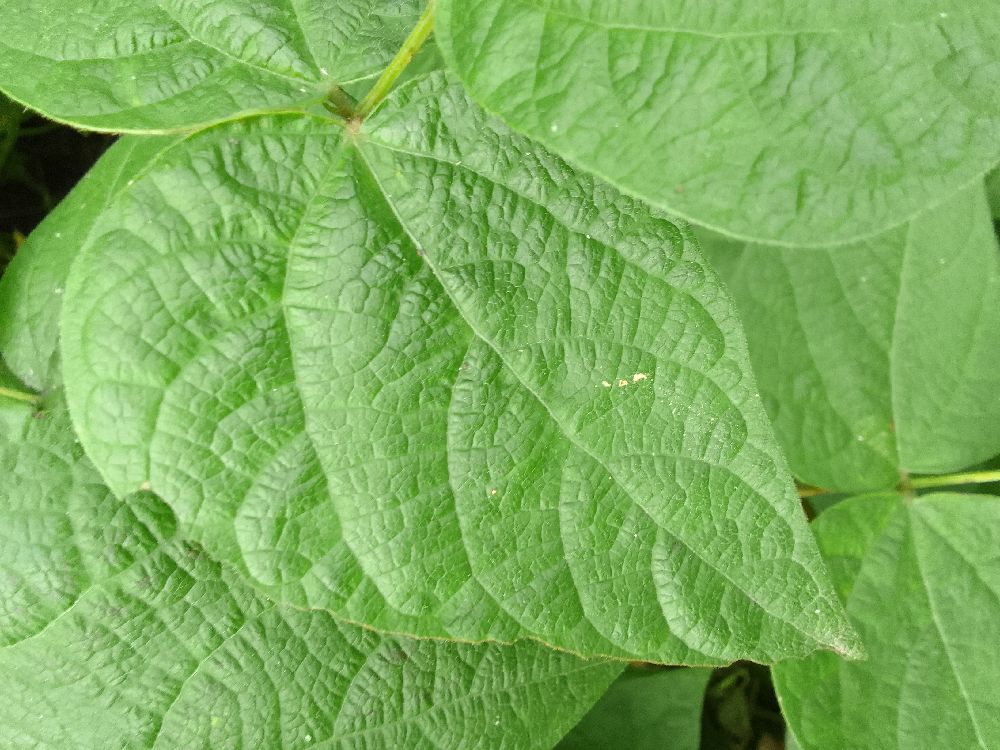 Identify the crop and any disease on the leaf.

common bean, healthy
